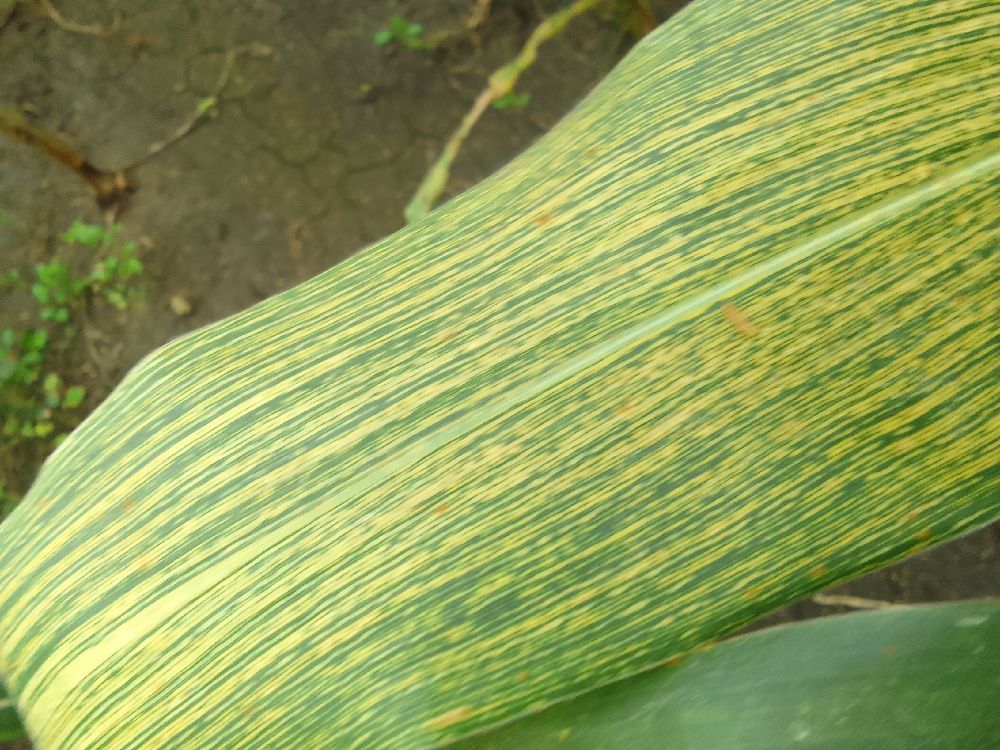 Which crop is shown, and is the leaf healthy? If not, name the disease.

maize, maize streak virus
